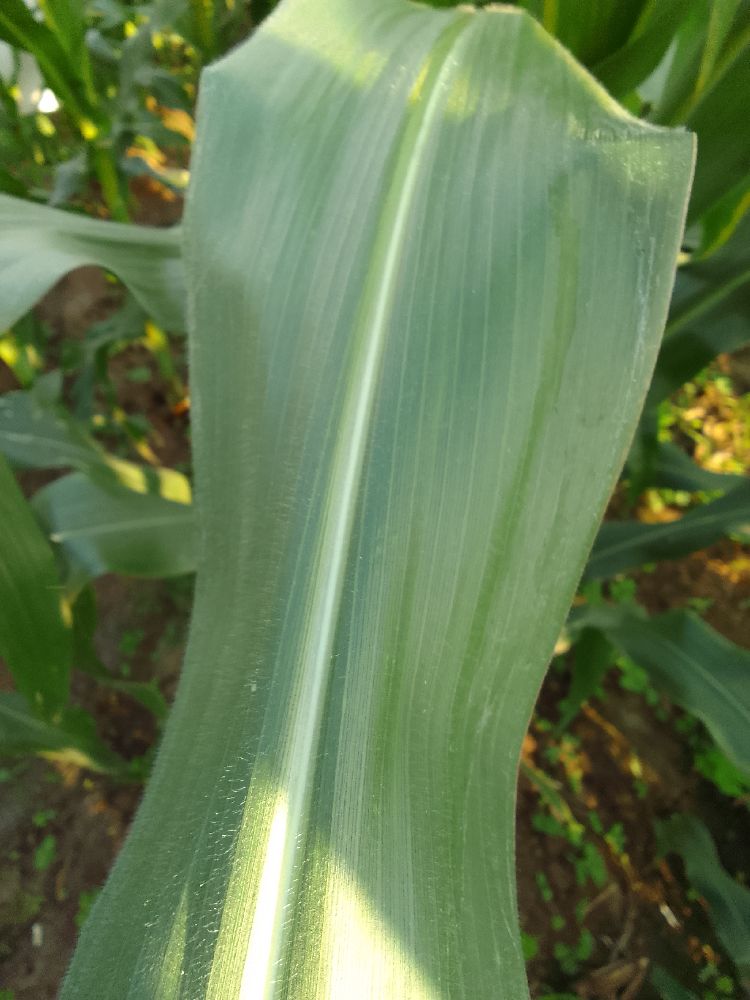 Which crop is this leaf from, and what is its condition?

maize, healthy
